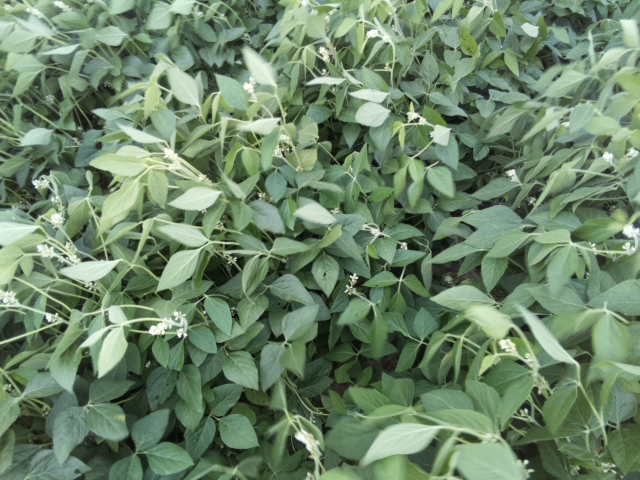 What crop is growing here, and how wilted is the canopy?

soybean, leaflets folding inward at secondary pulvinus with no turgor loss in leaflets or petioles
